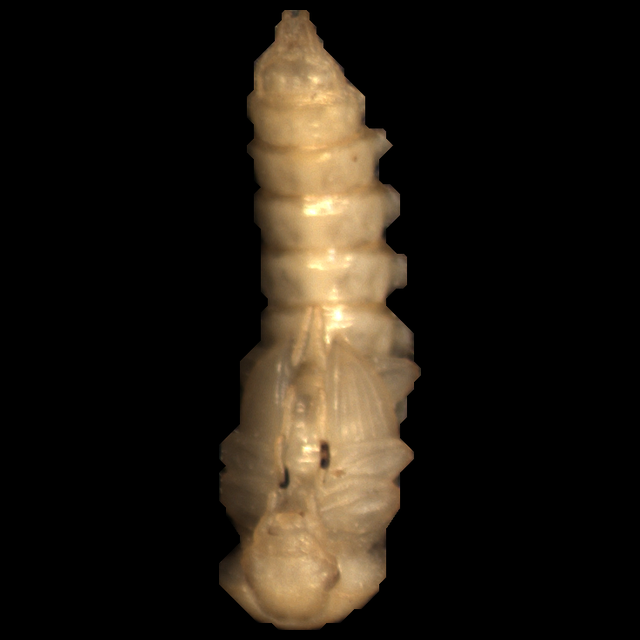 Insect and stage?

mealworm pupa
